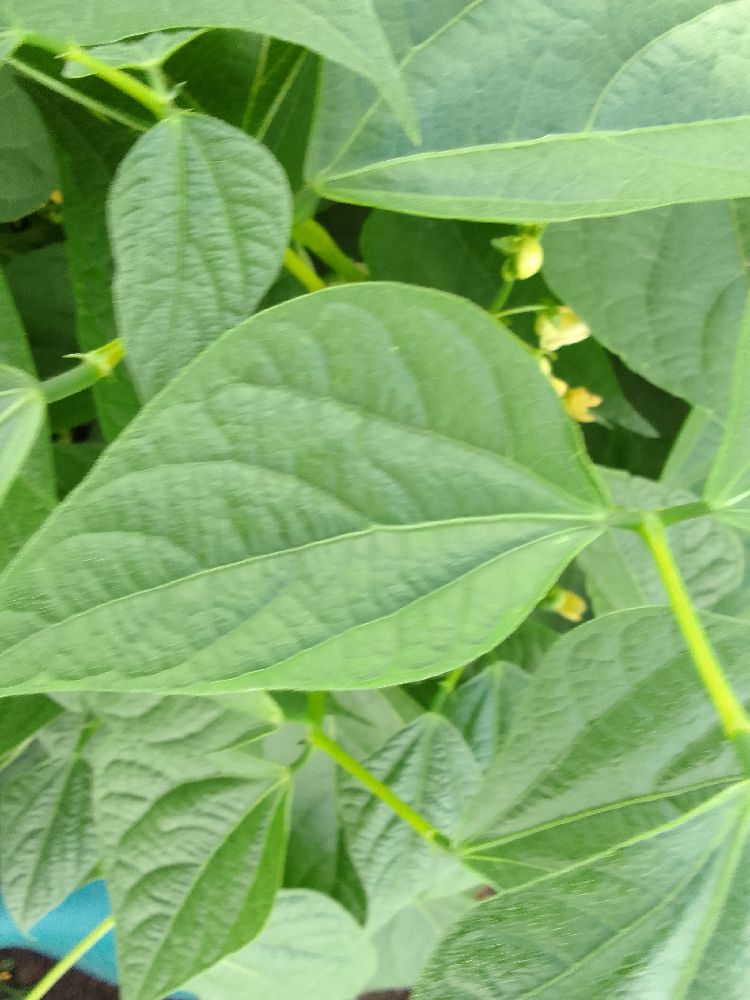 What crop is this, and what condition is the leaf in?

common bean, healthy
